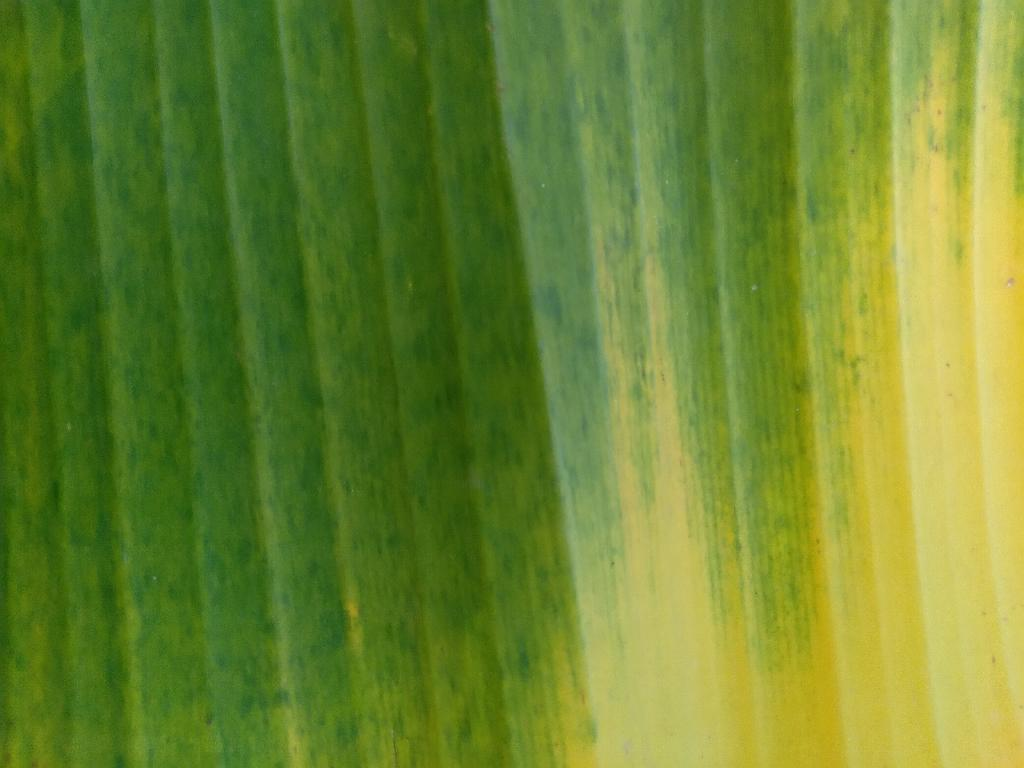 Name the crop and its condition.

banana, fusarium wilt race 1
